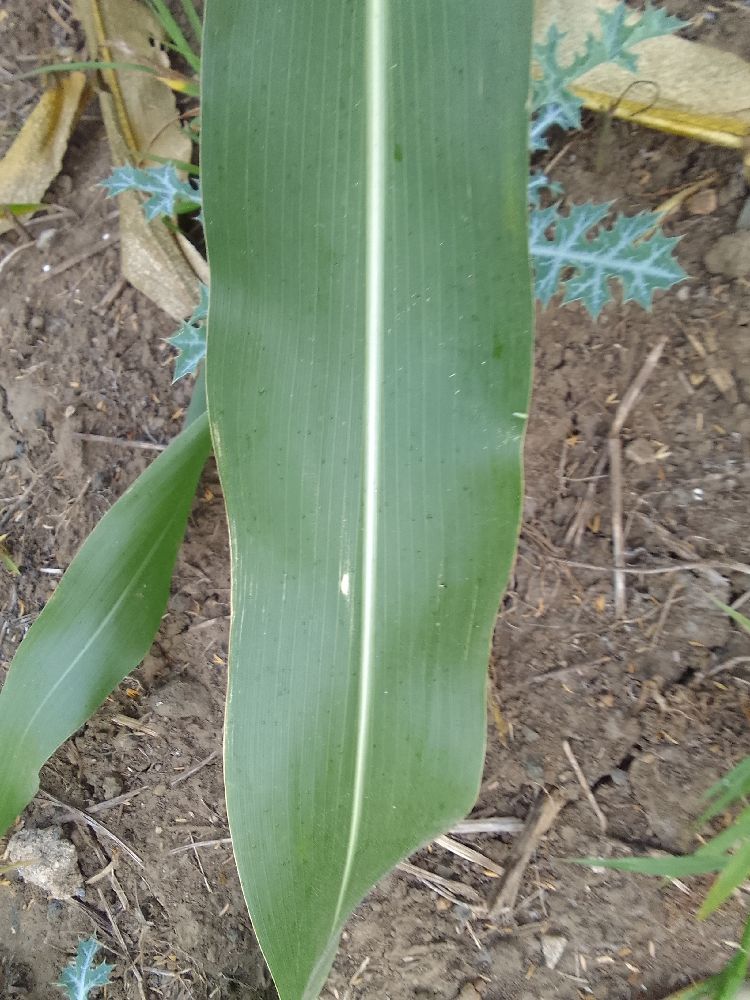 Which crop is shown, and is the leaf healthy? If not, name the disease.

maize, healthy
